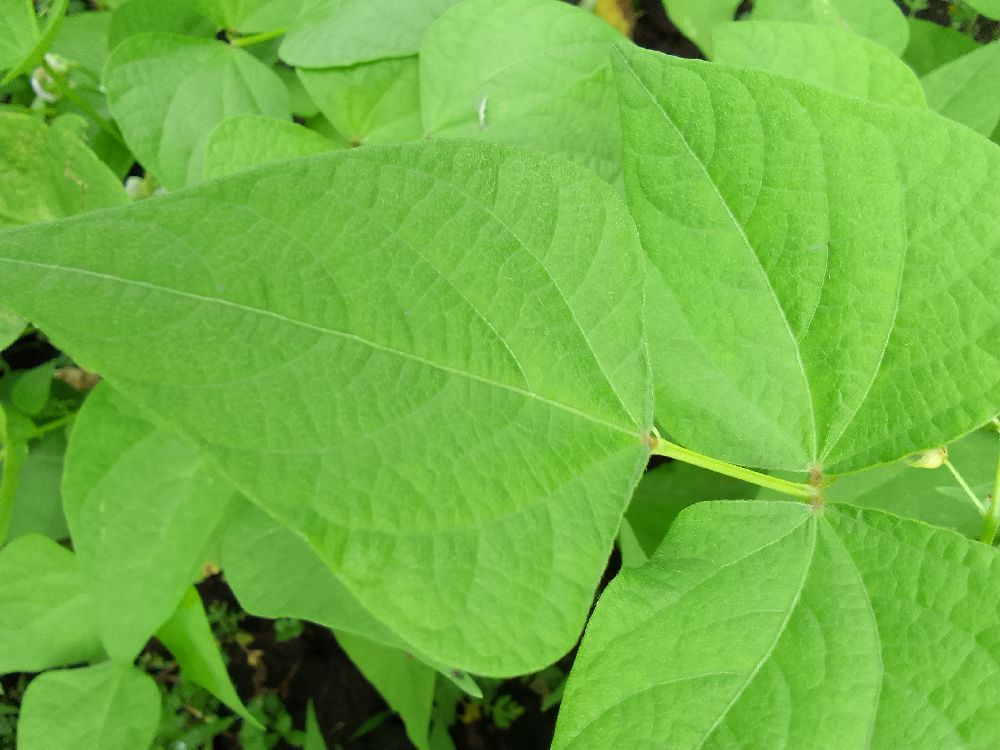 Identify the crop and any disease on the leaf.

common bean, healthy
